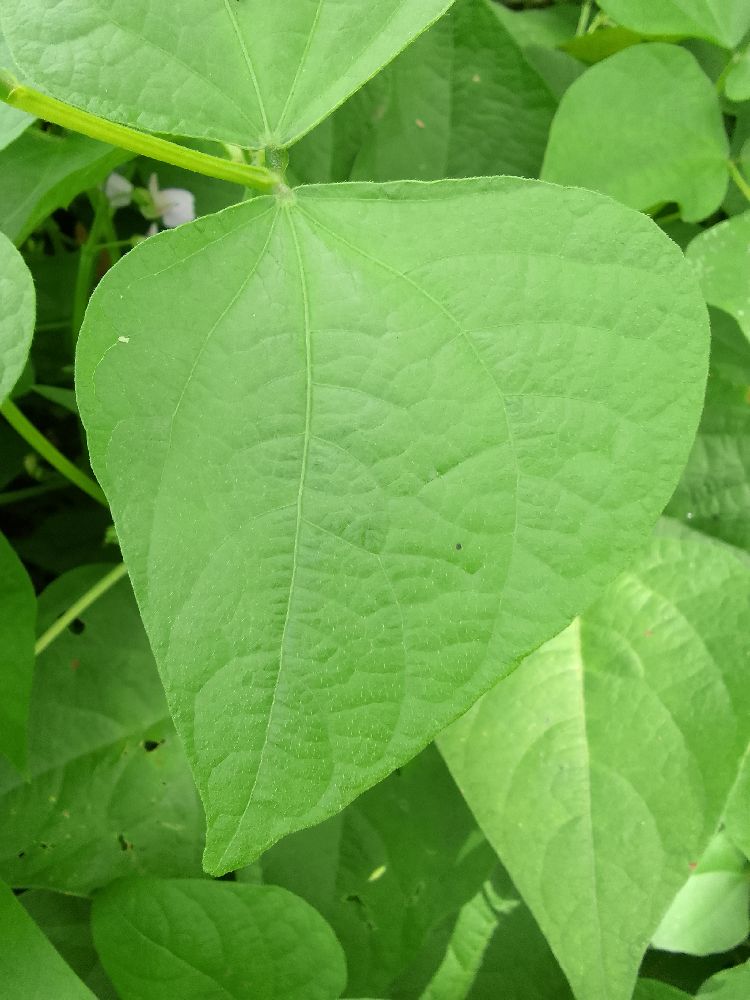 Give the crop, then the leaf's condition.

common bean, healthy
